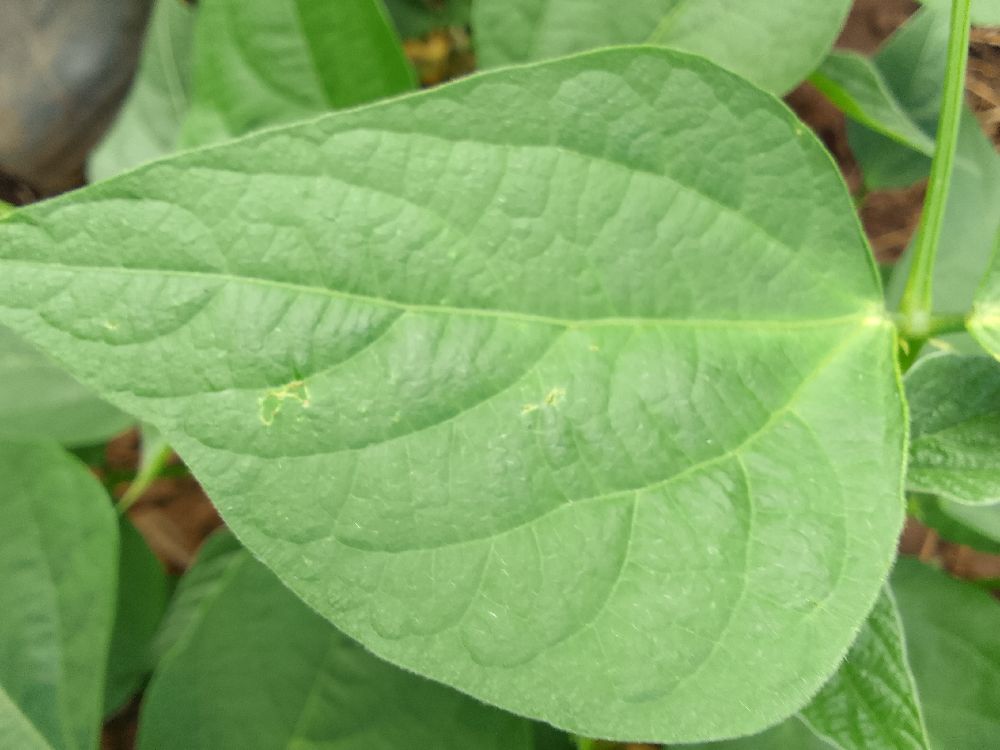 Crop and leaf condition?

common bean, healthy
